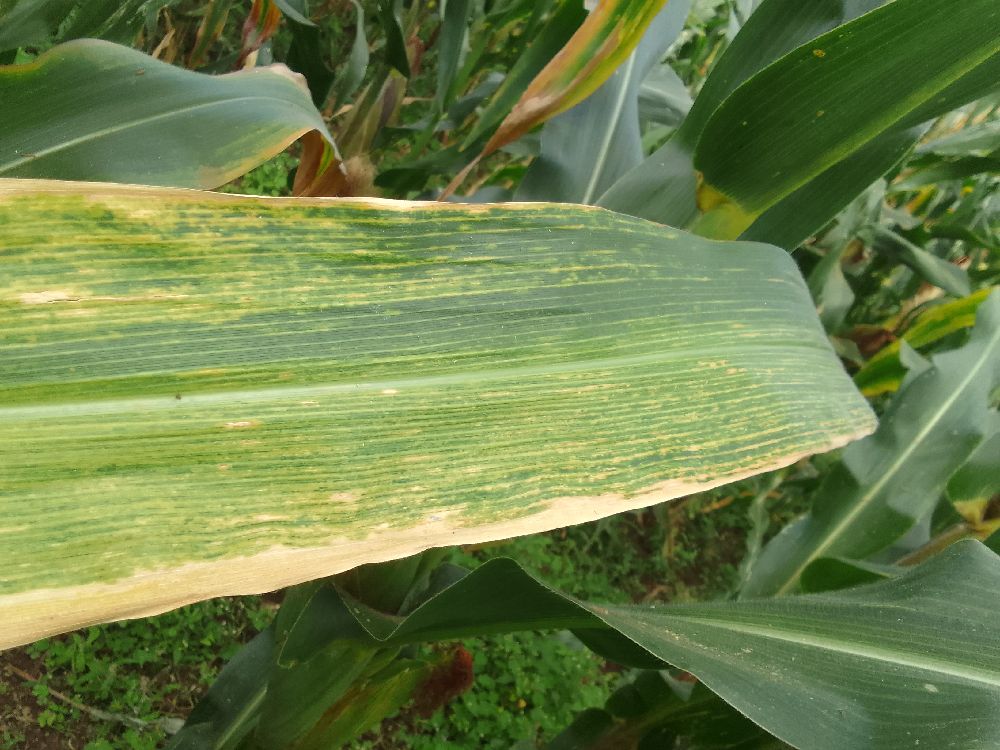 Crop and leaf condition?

maize, maize lethal necrosis
